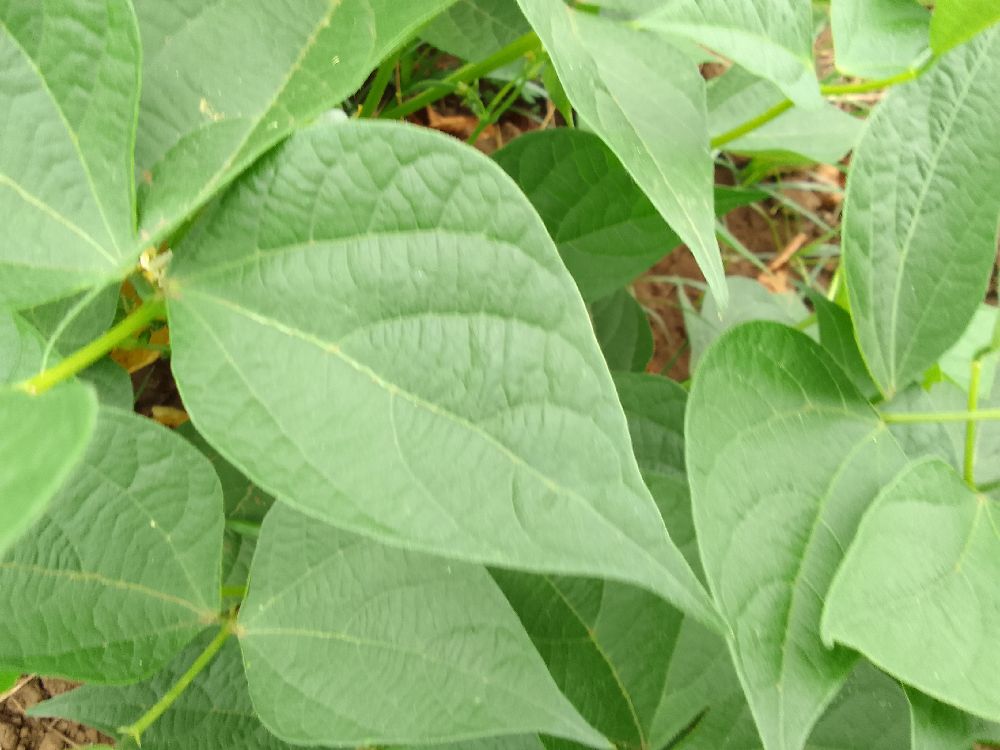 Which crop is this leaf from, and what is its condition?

common bean, healthy
